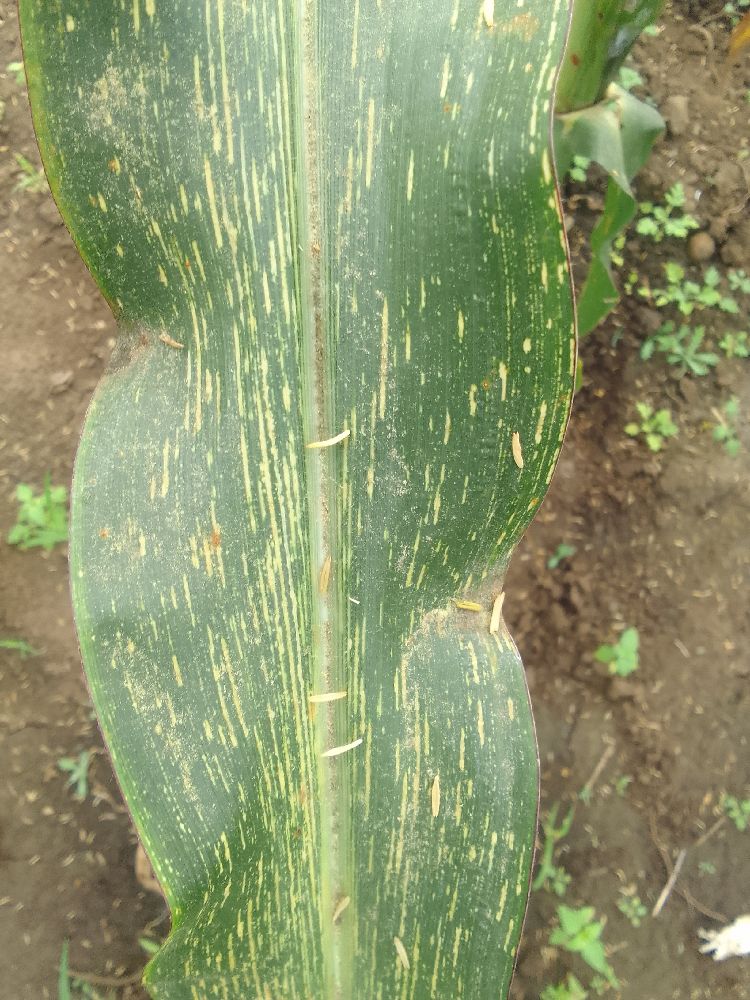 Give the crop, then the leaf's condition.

maize, maize streak virus
